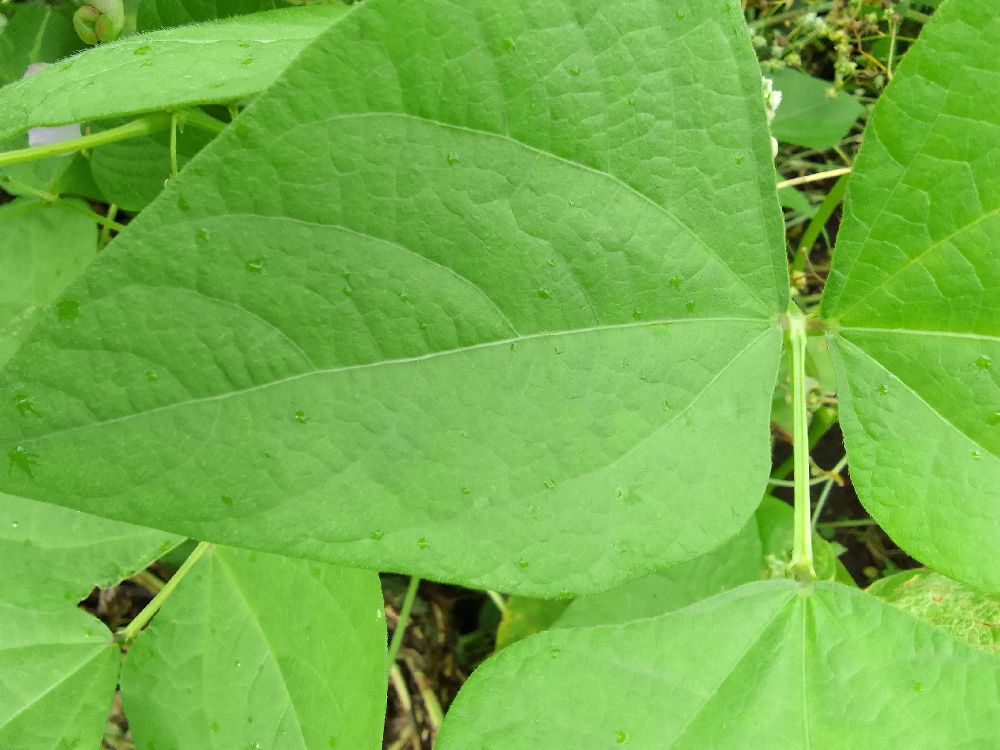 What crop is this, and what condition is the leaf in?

common bean, healthy
